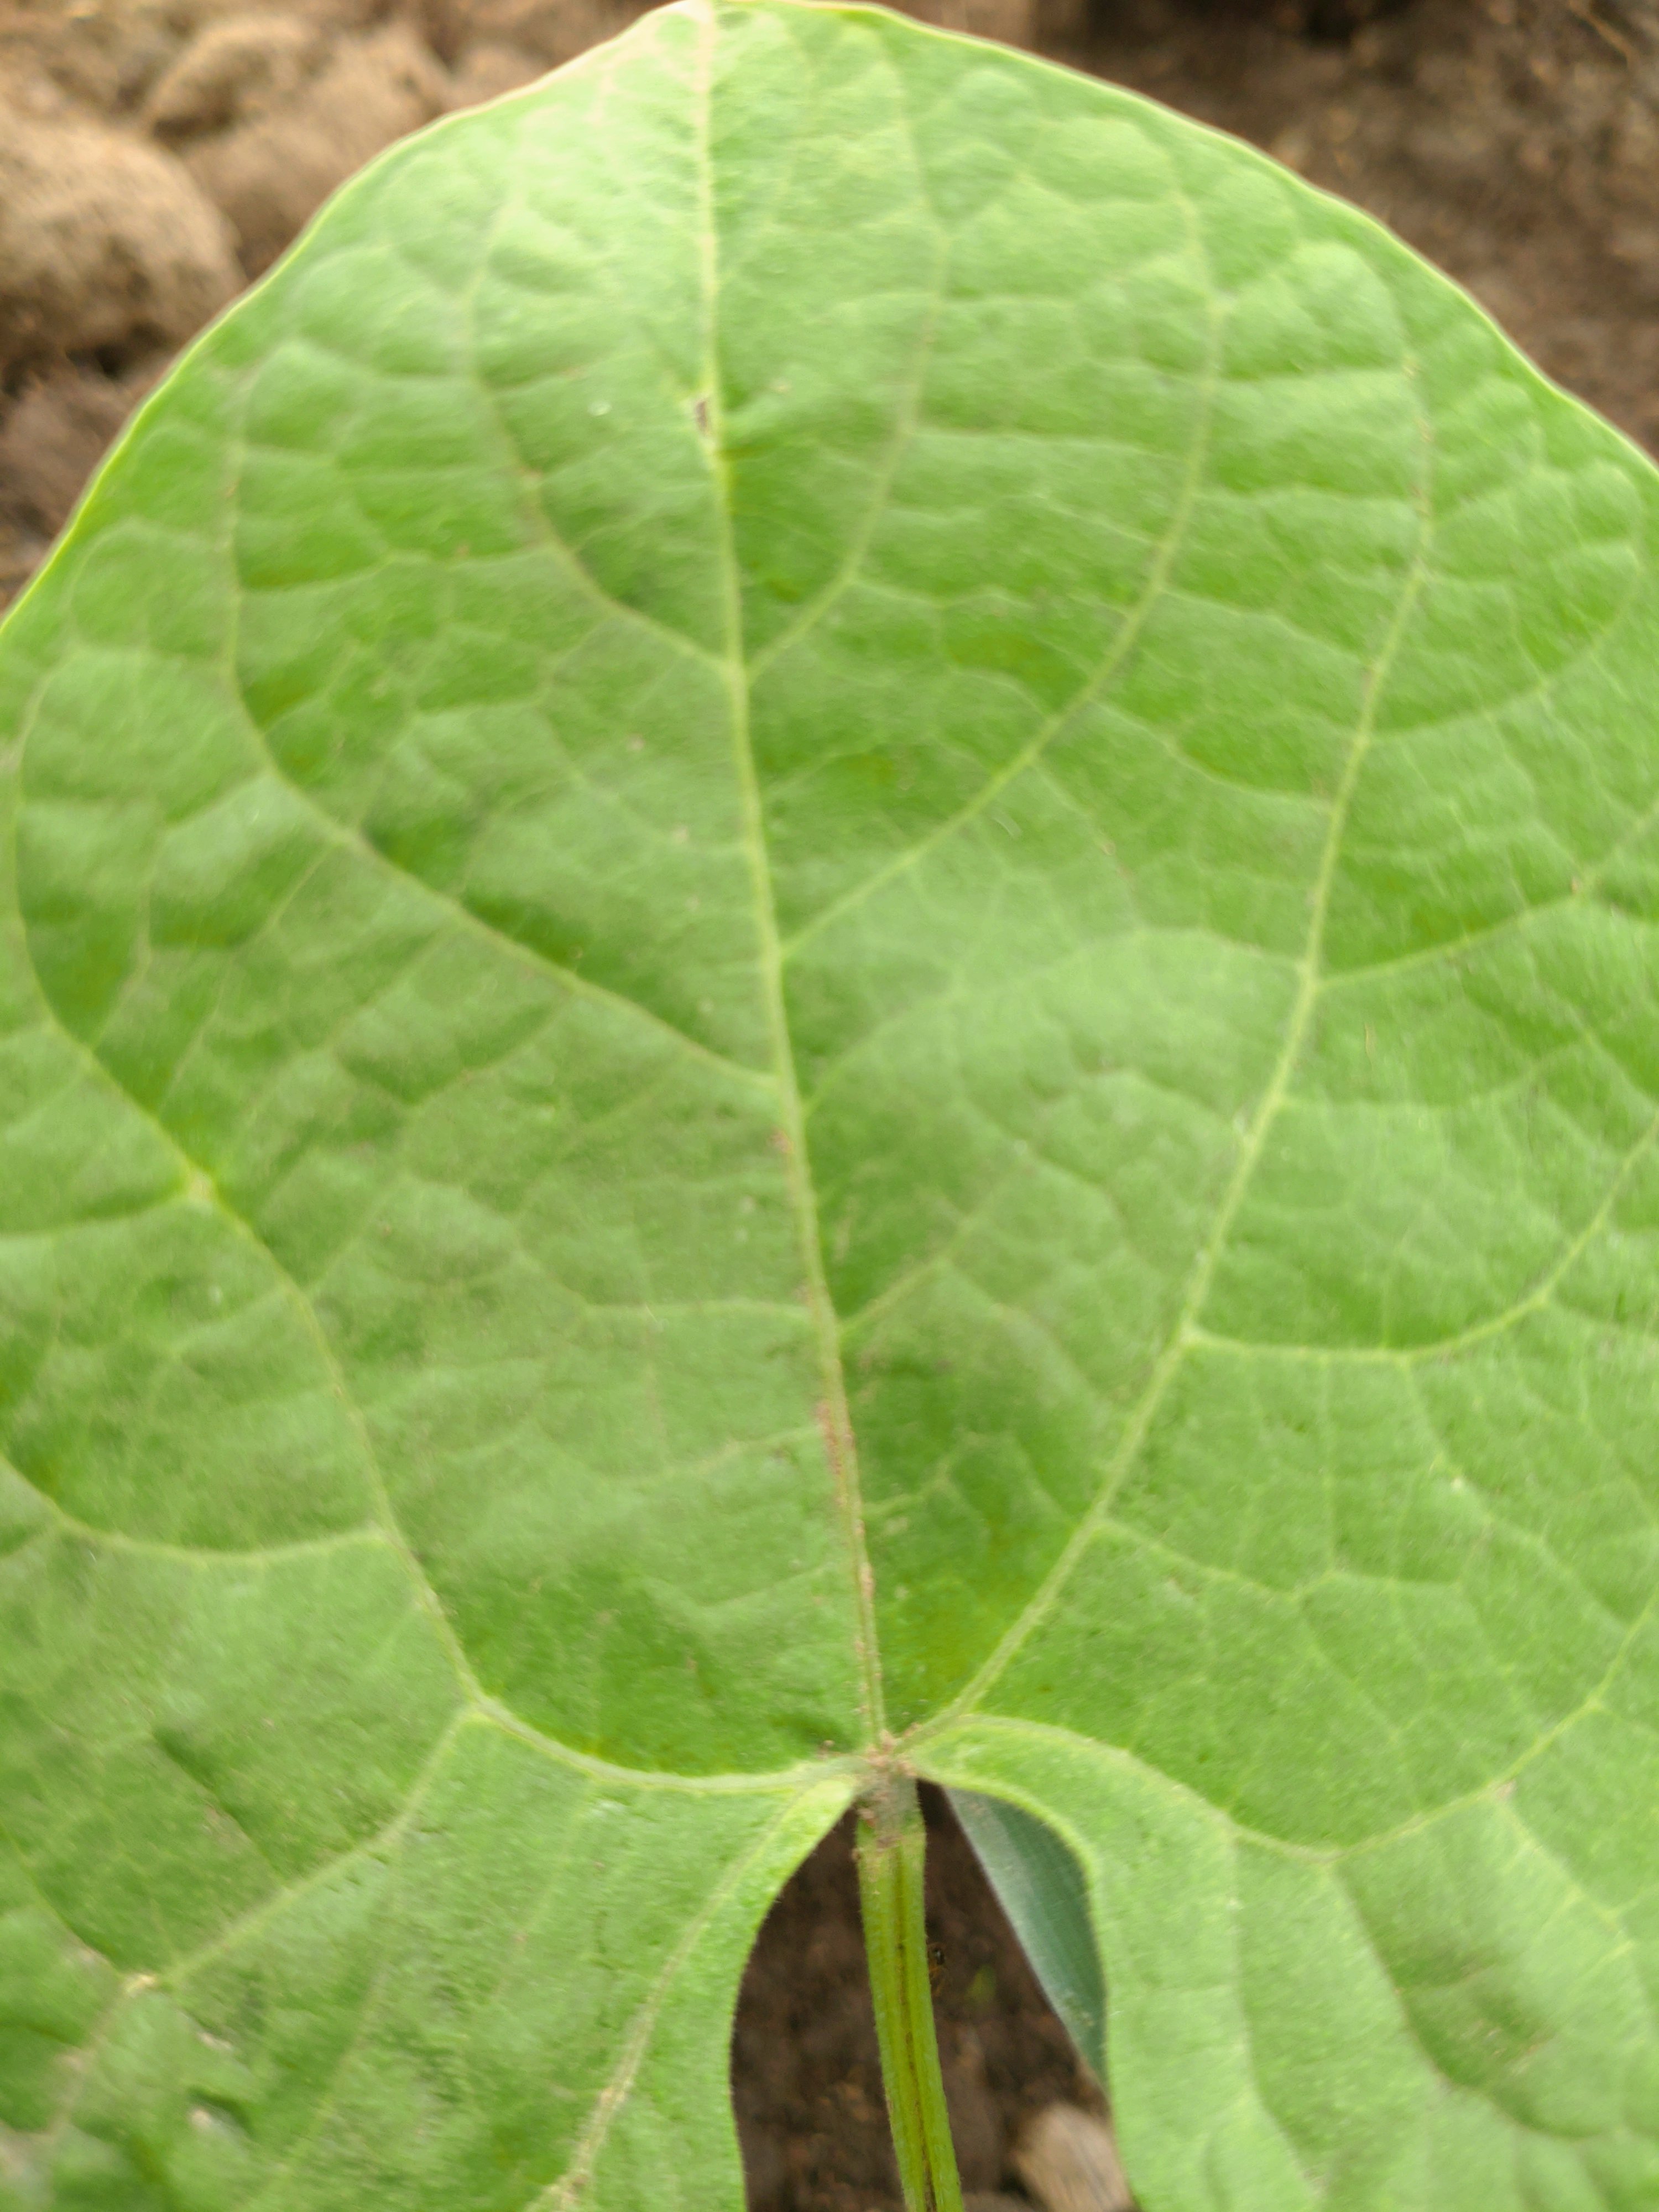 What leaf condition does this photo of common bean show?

healthy
